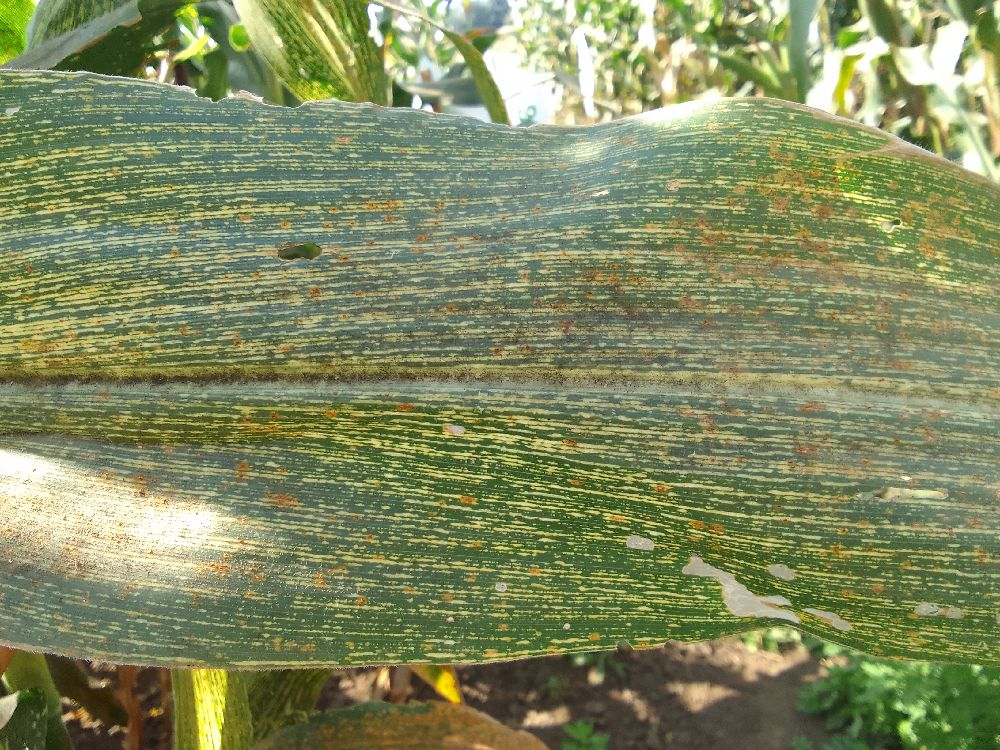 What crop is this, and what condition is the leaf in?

maize, maize streak virus
